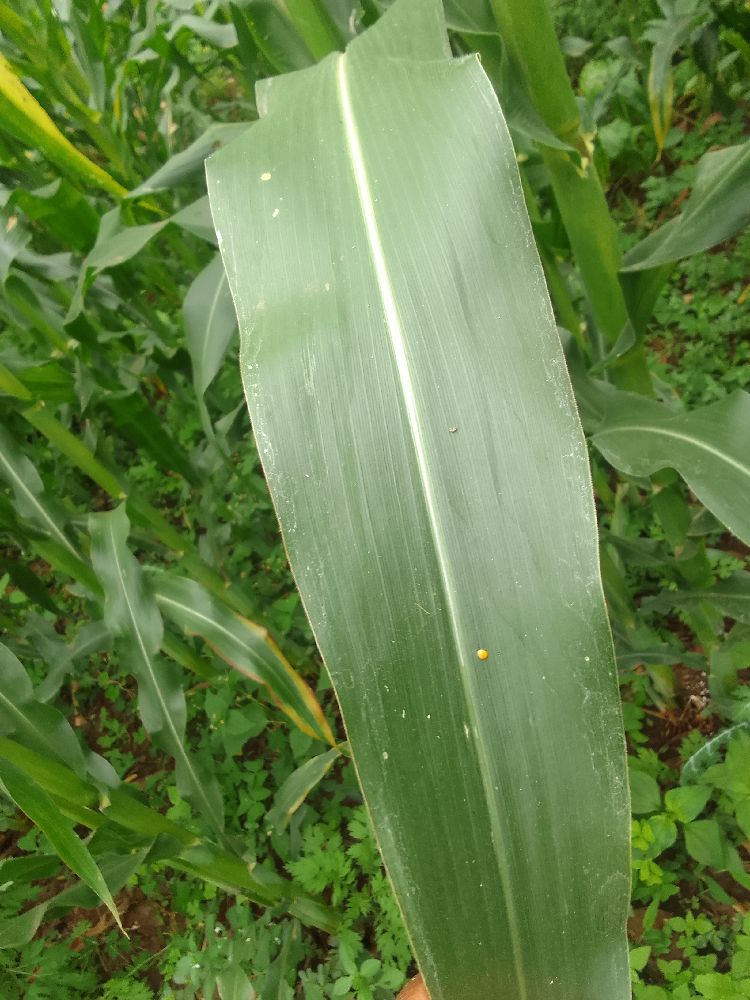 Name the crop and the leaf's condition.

maize, healthy
